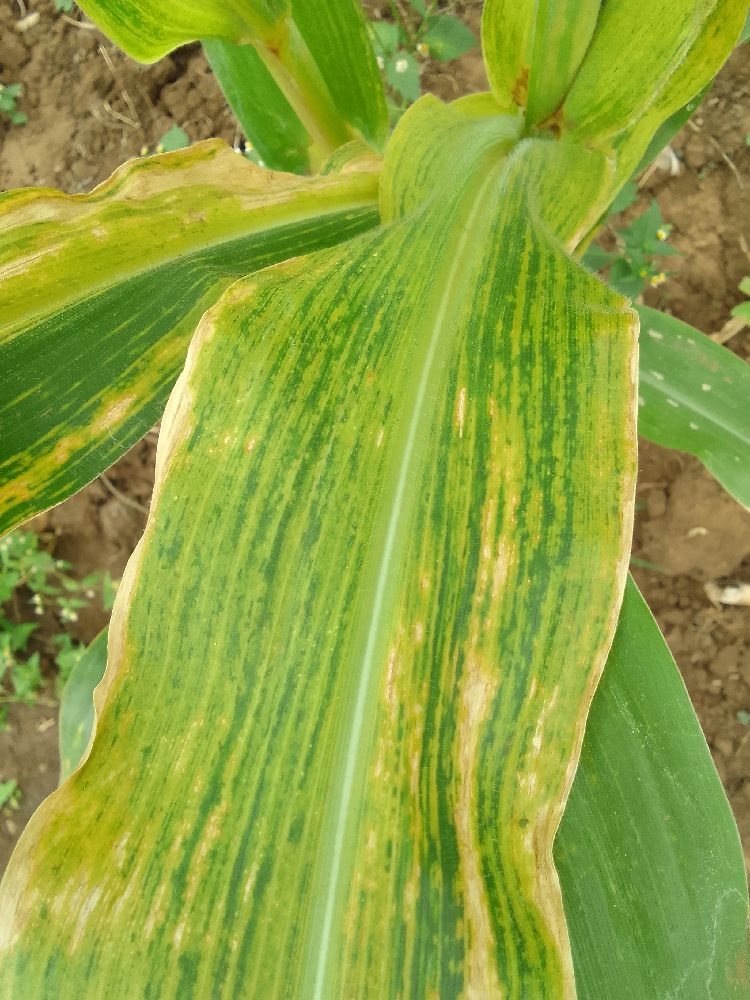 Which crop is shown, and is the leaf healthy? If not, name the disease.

maize, maize lethal necrosis
